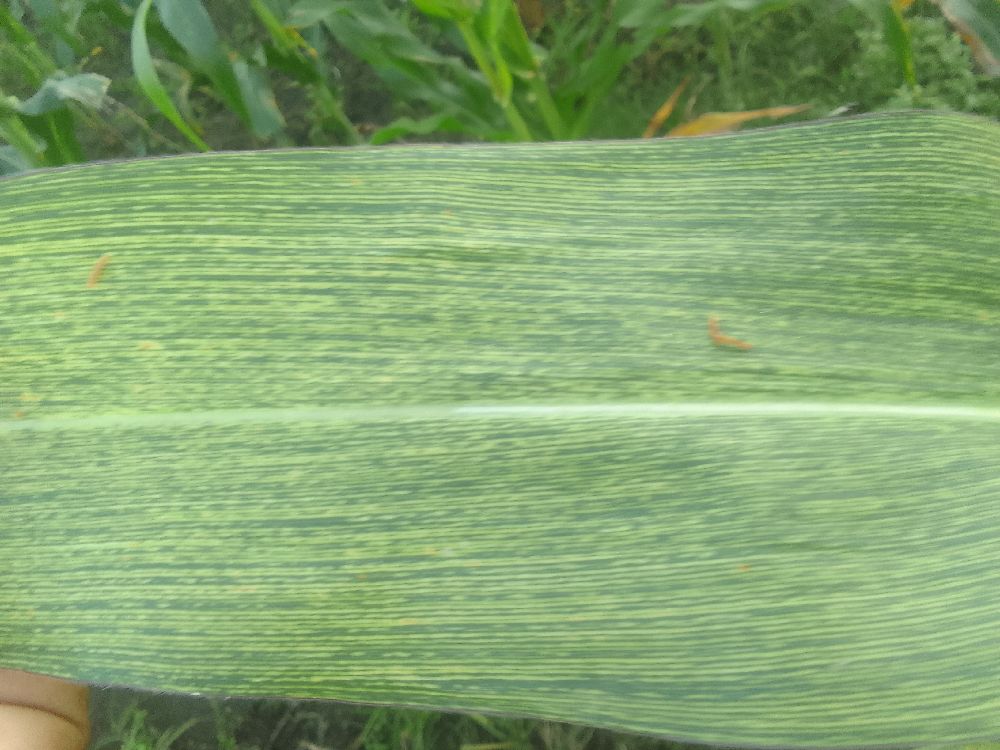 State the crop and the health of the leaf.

maize, maize streak virus
